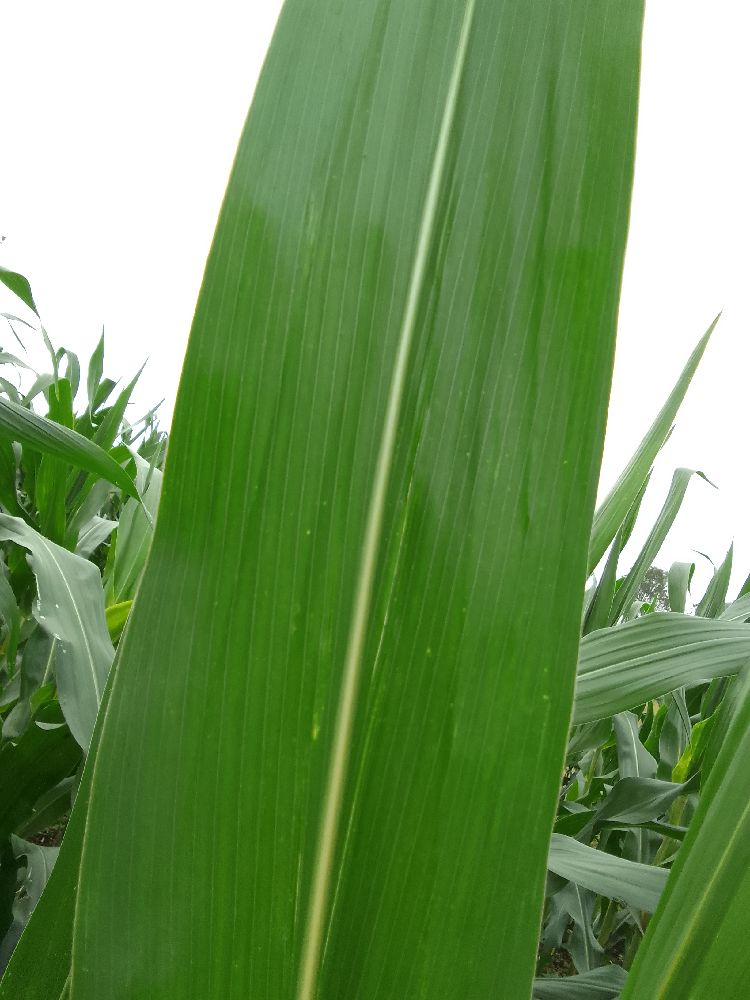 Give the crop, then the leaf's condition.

maize, healthy
